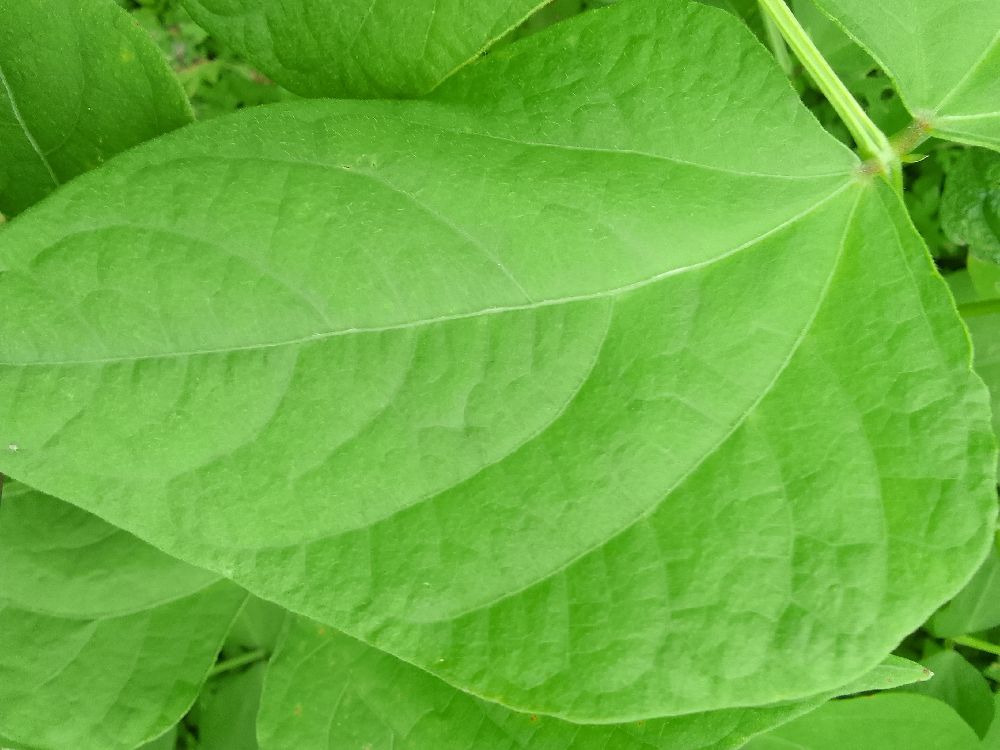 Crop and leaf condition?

common bean, healthy
